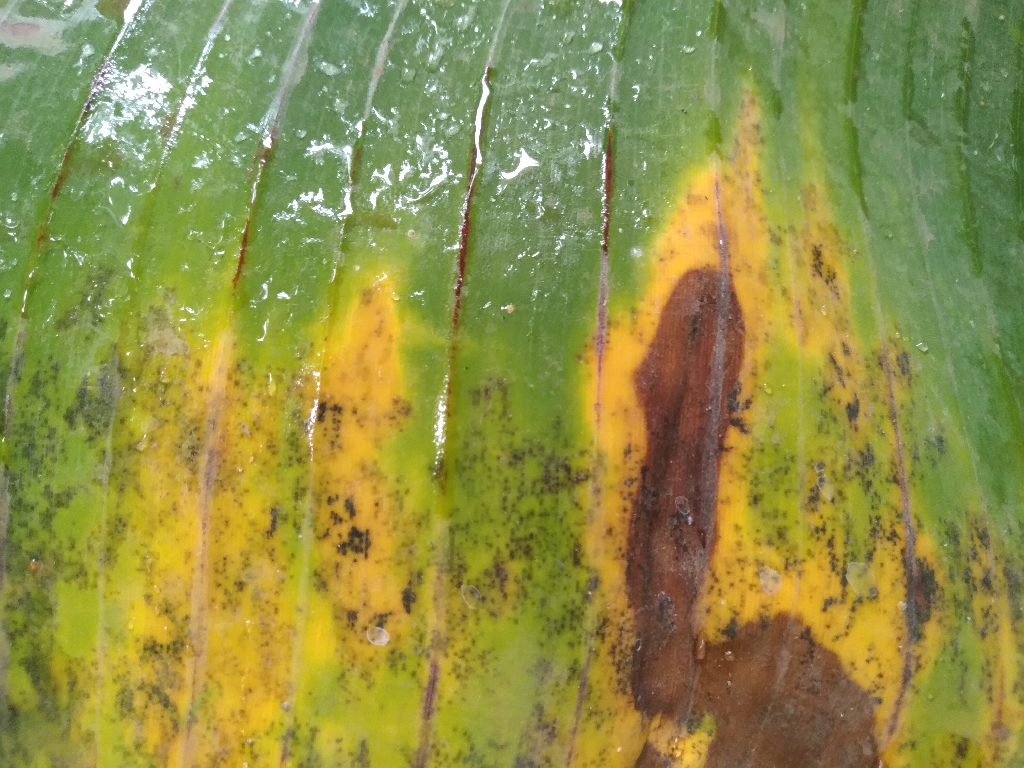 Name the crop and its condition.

banana, black sigatoka
